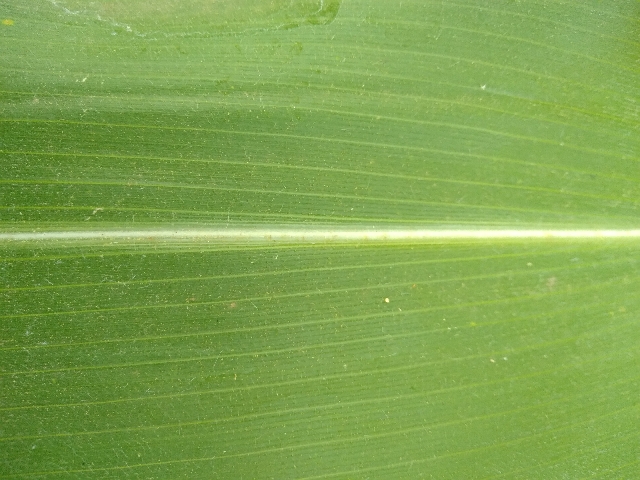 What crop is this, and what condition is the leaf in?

maize, healthy
